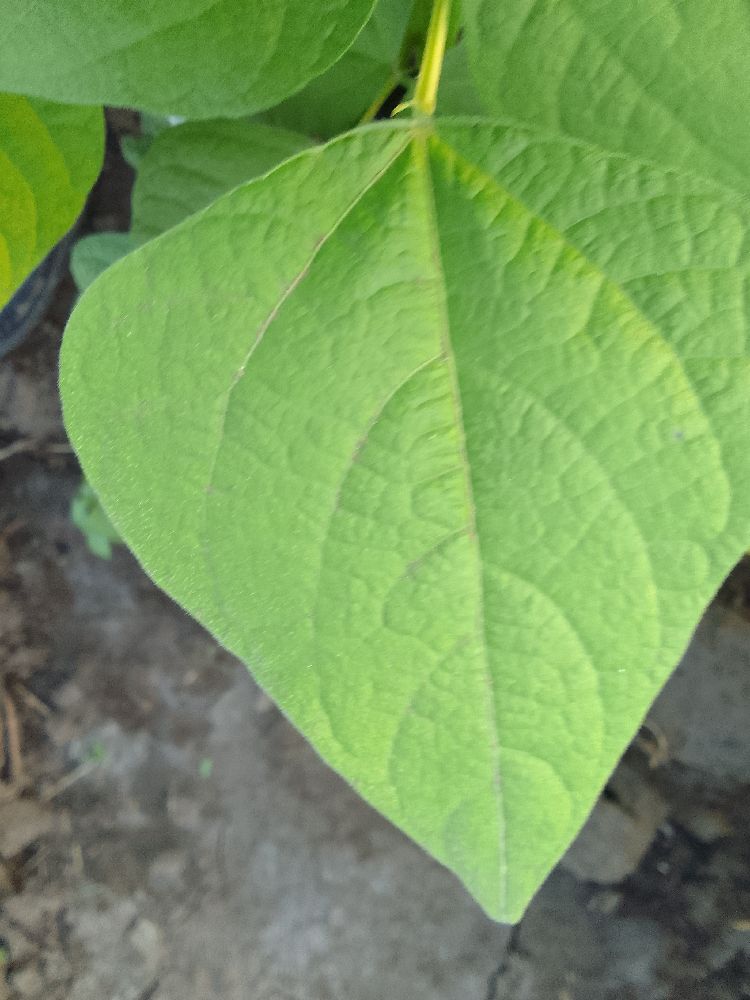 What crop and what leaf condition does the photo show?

common bean, healthy
